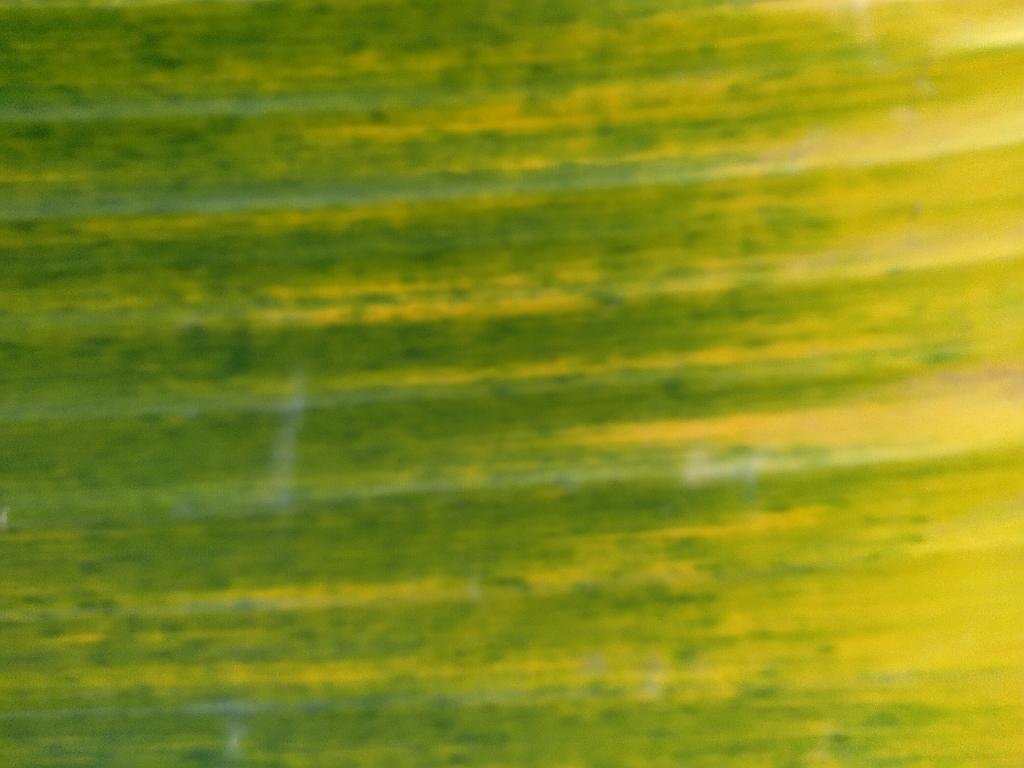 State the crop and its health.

banana, fusarium wilt race 1
